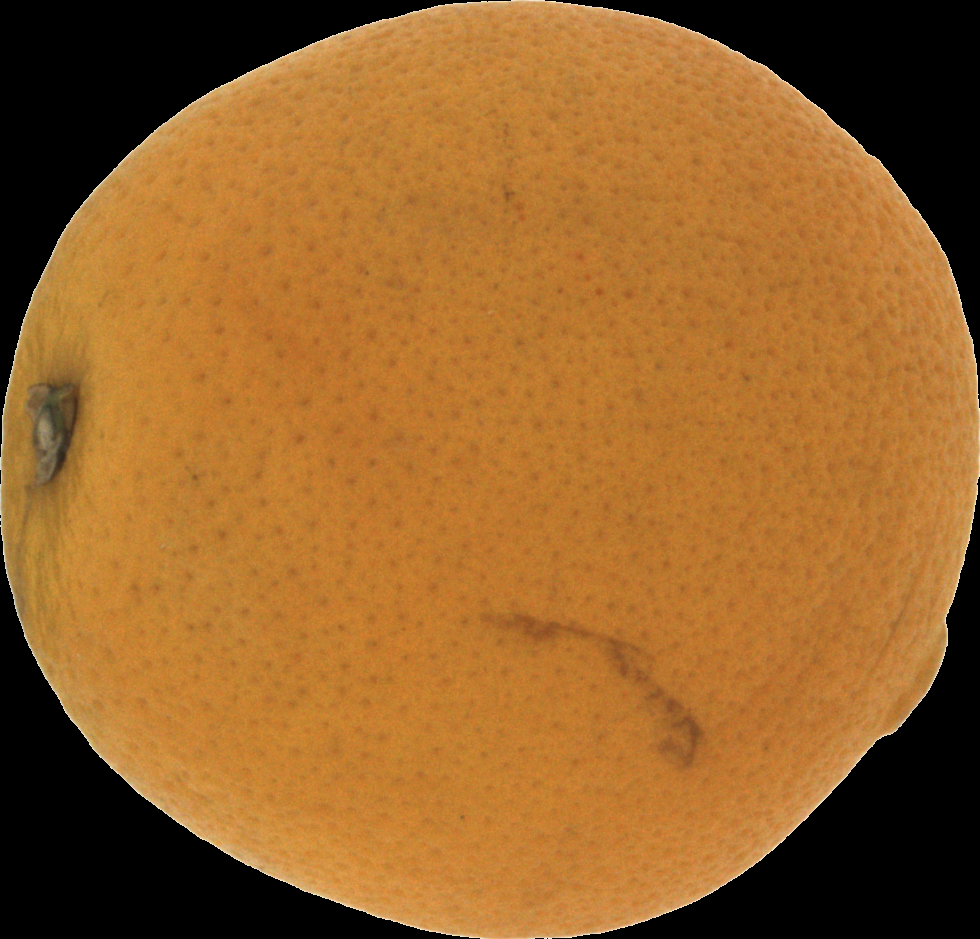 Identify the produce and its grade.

orange, bad
